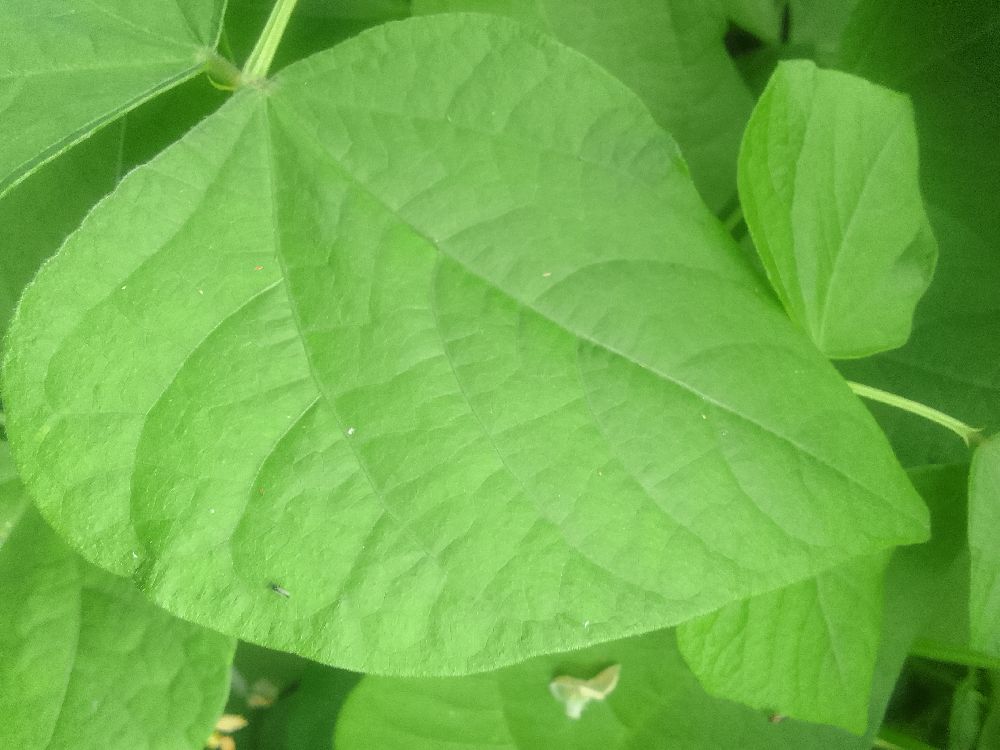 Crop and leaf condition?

common bean, healthy
